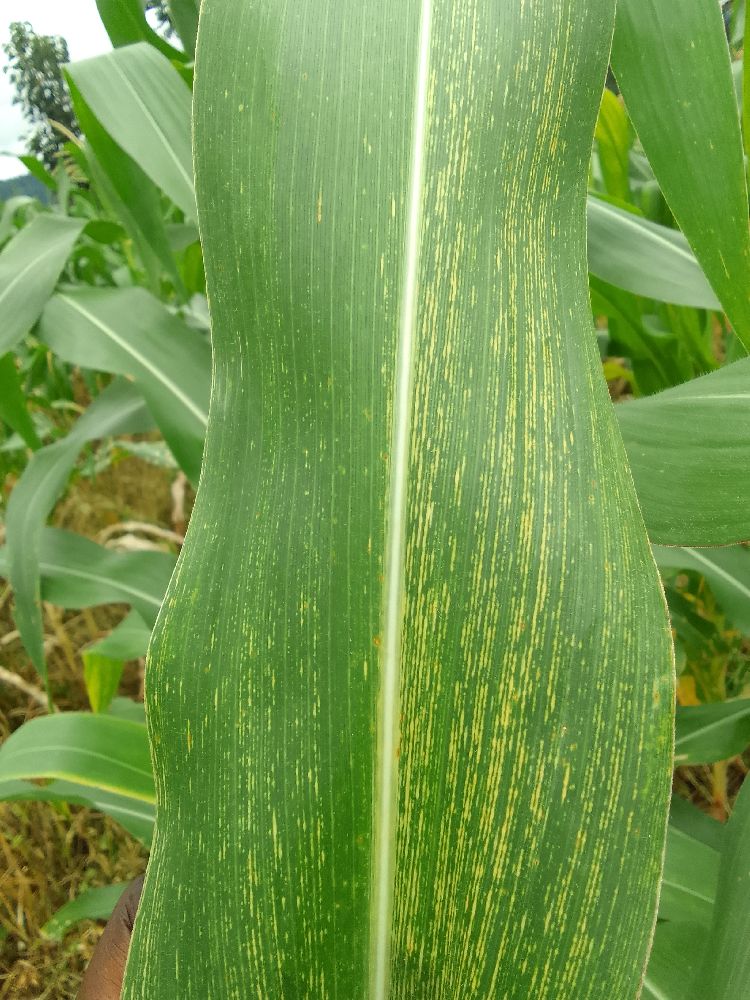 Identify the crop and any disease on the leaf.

maize, maize streak virus
